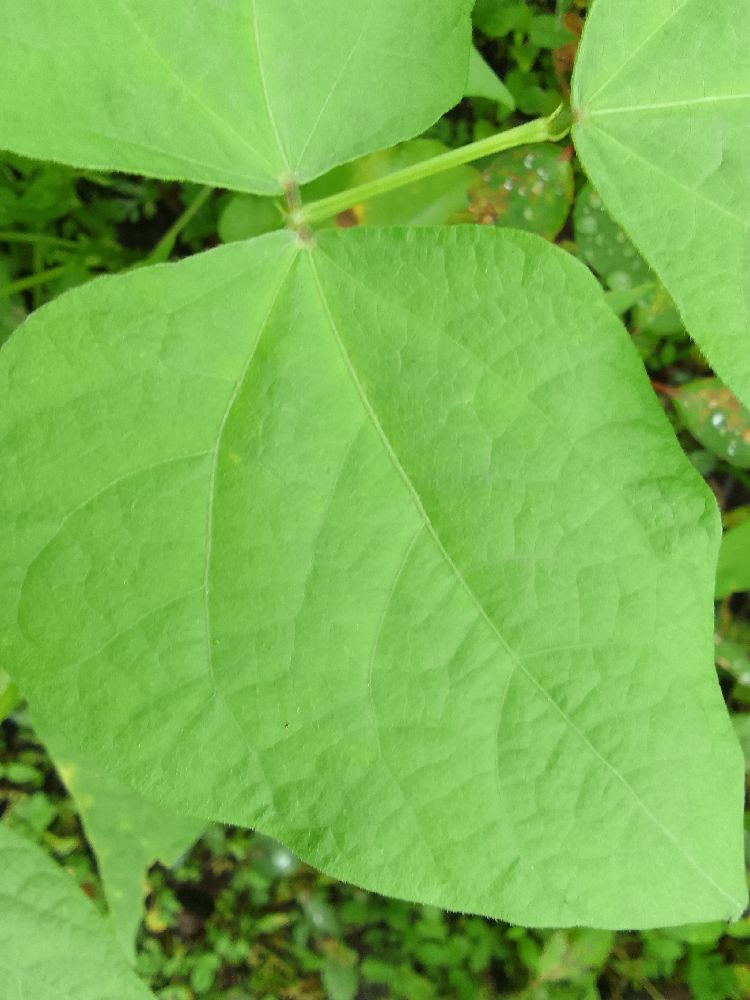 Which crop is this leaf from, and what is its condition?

common bean, healthy
